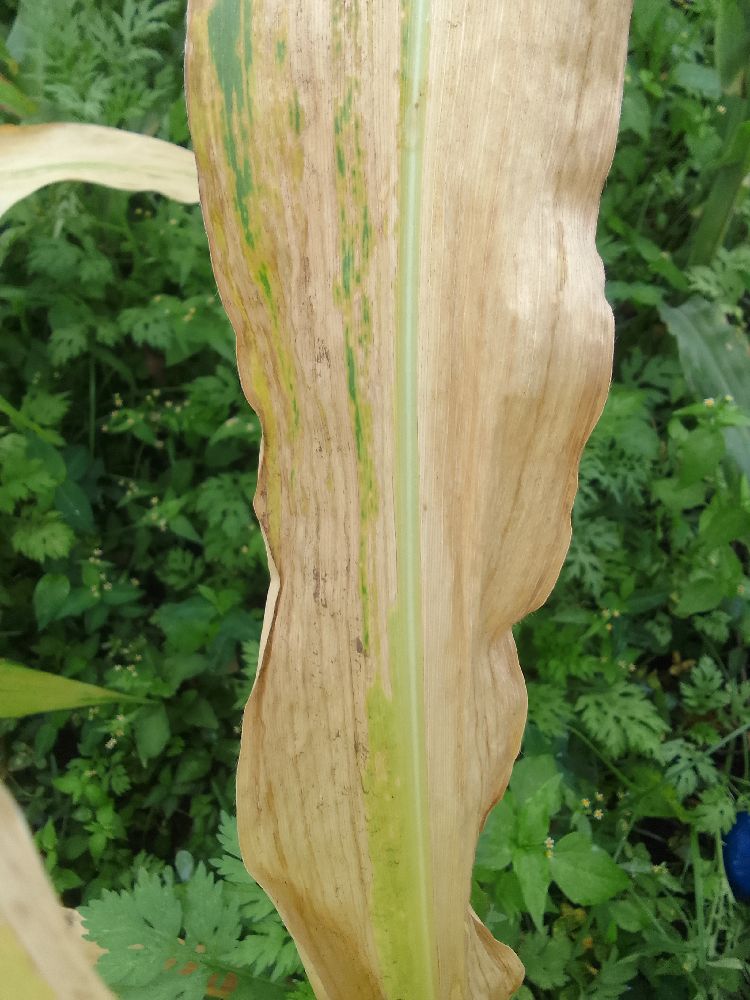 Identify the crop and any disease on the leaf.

maize, maize lethal necrosis
